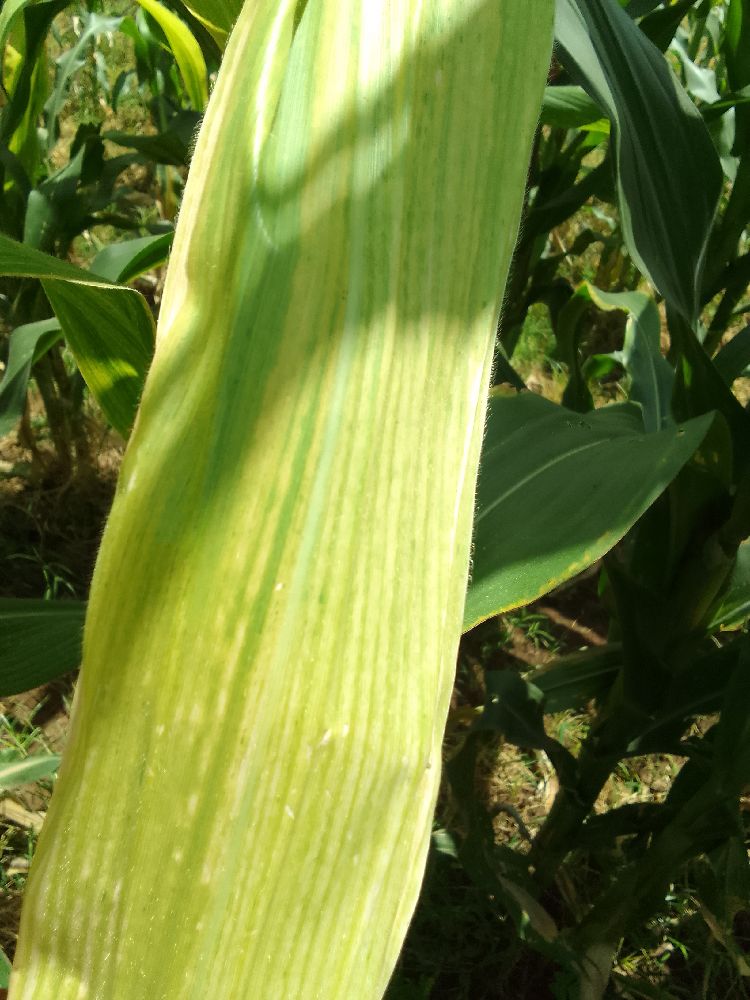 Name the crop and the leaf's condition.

maize, maize lethal necrosis
